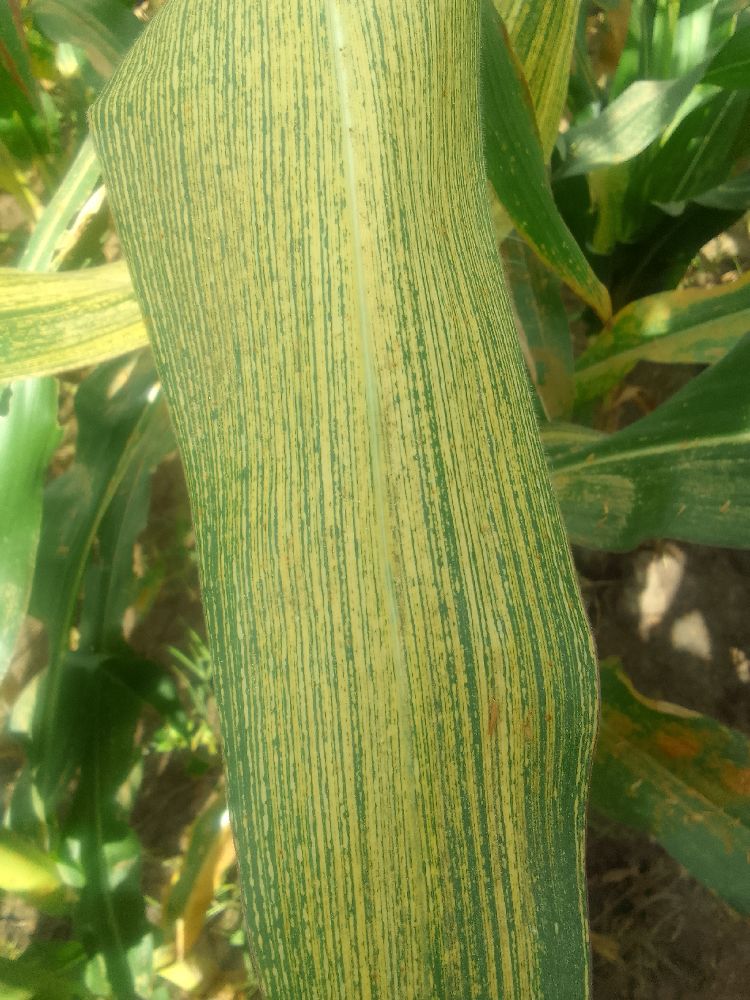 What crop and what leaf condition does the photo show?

maize, maize streak virus
